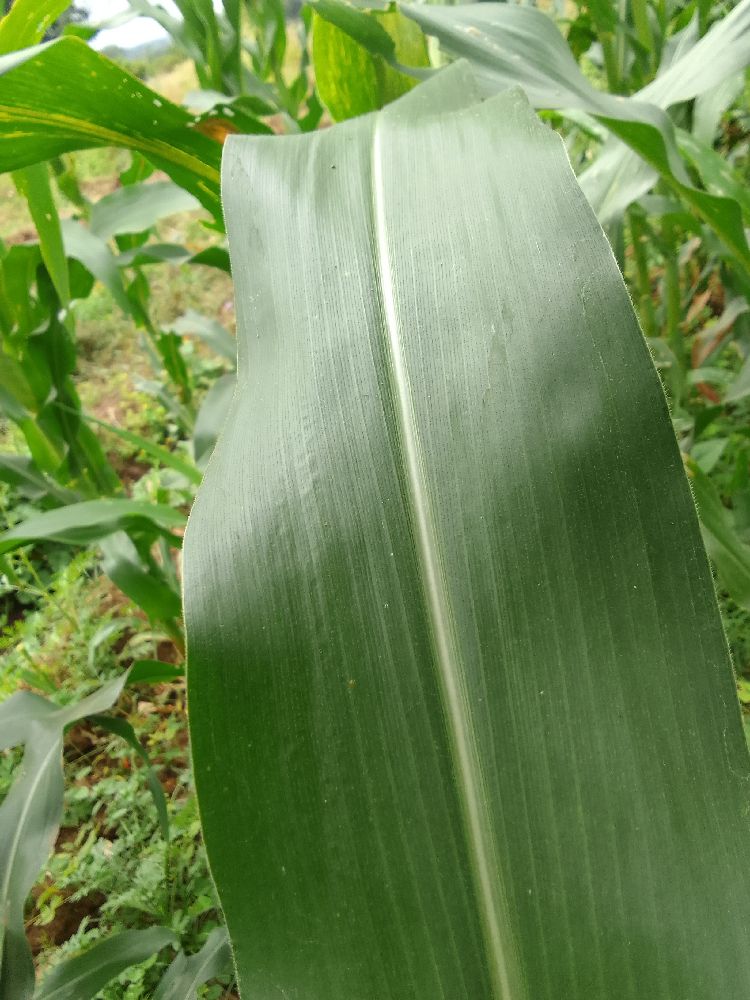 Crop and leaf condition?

maize, healthy
